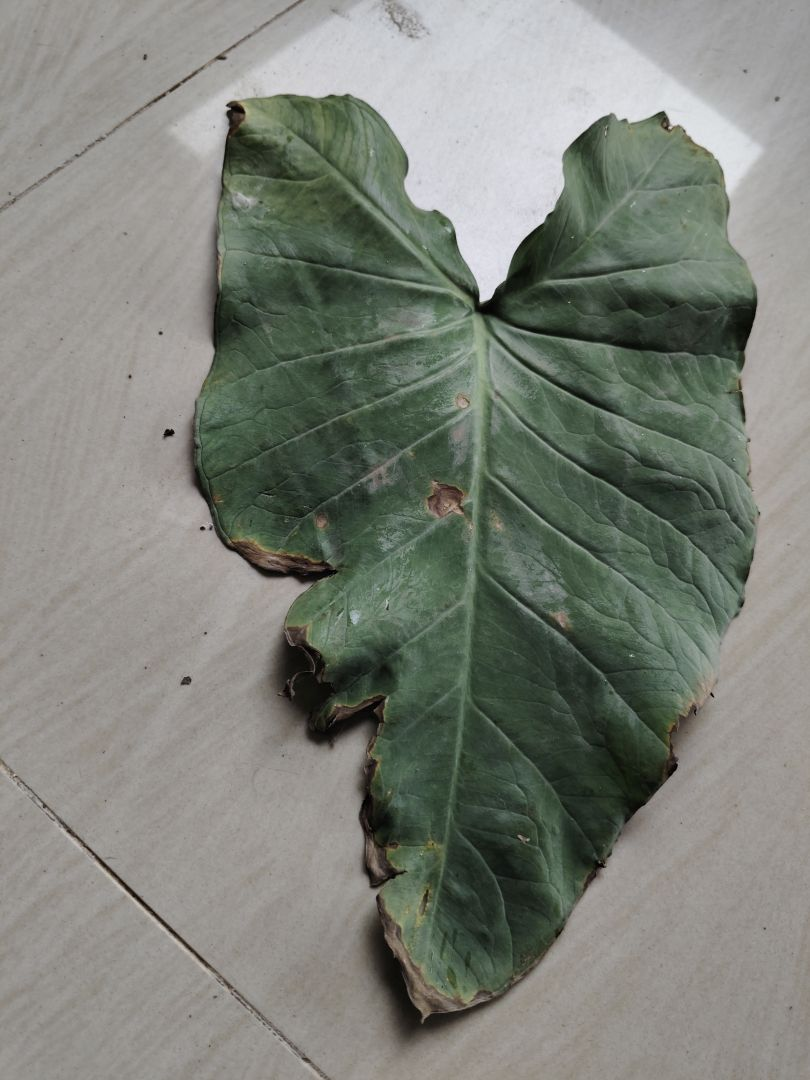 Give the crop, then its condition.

taro, leaf blight
